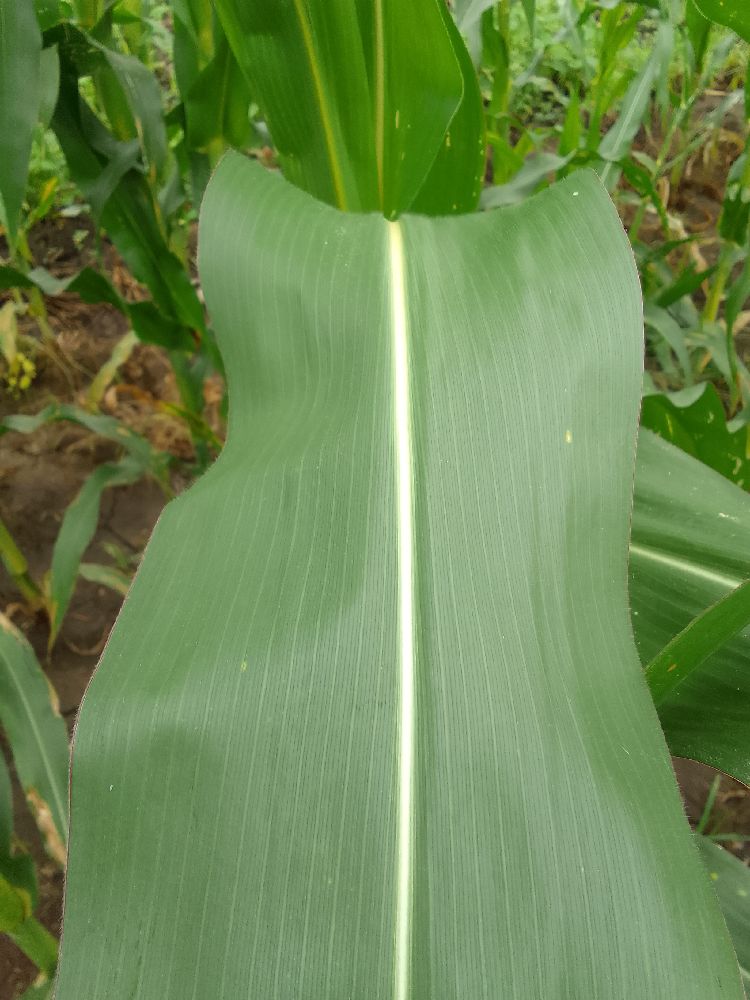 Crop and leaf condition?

maize, healthy
